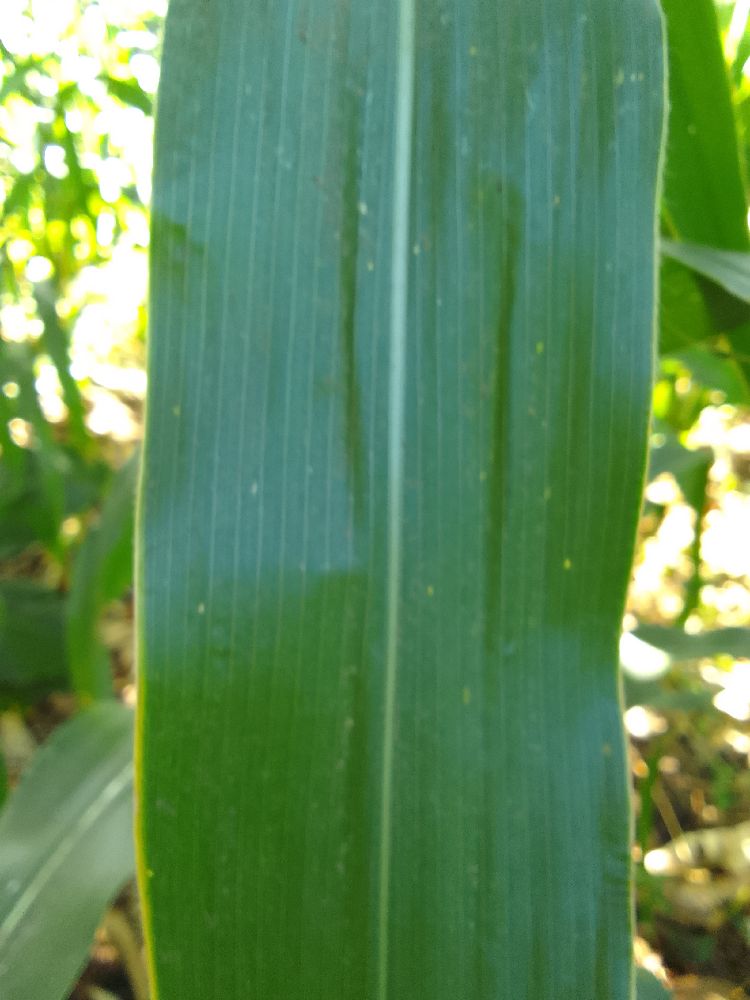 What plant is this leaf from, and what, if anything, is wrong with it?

maize, healthy
